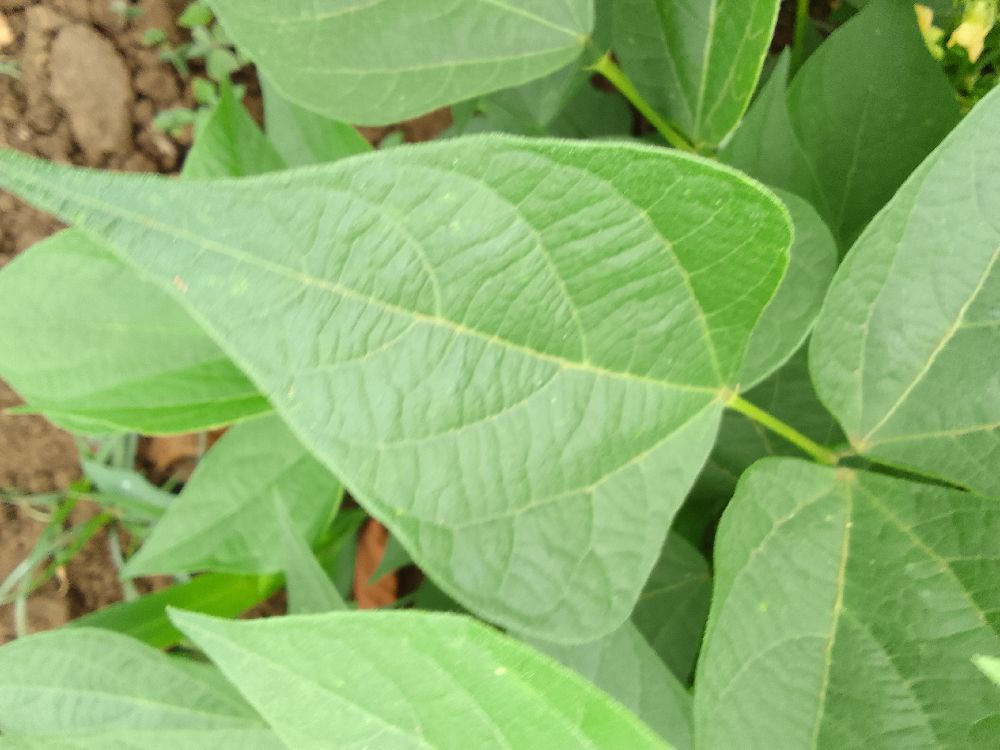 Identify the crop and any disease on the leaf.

common bean, healthy
